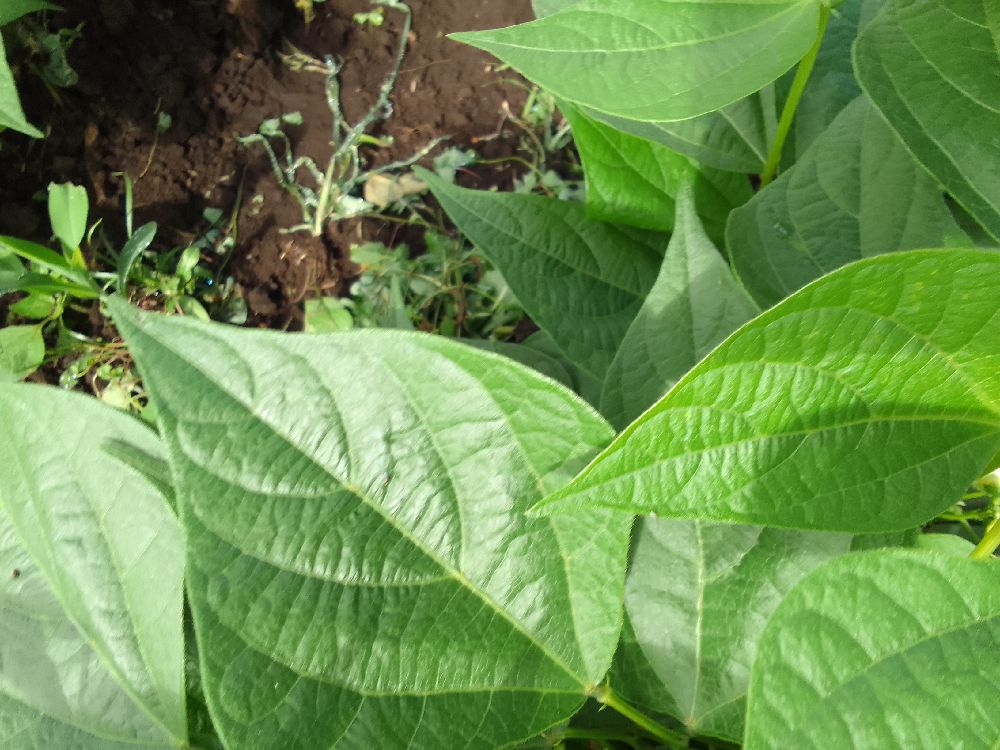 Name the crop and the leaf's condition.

common bean, healthy
